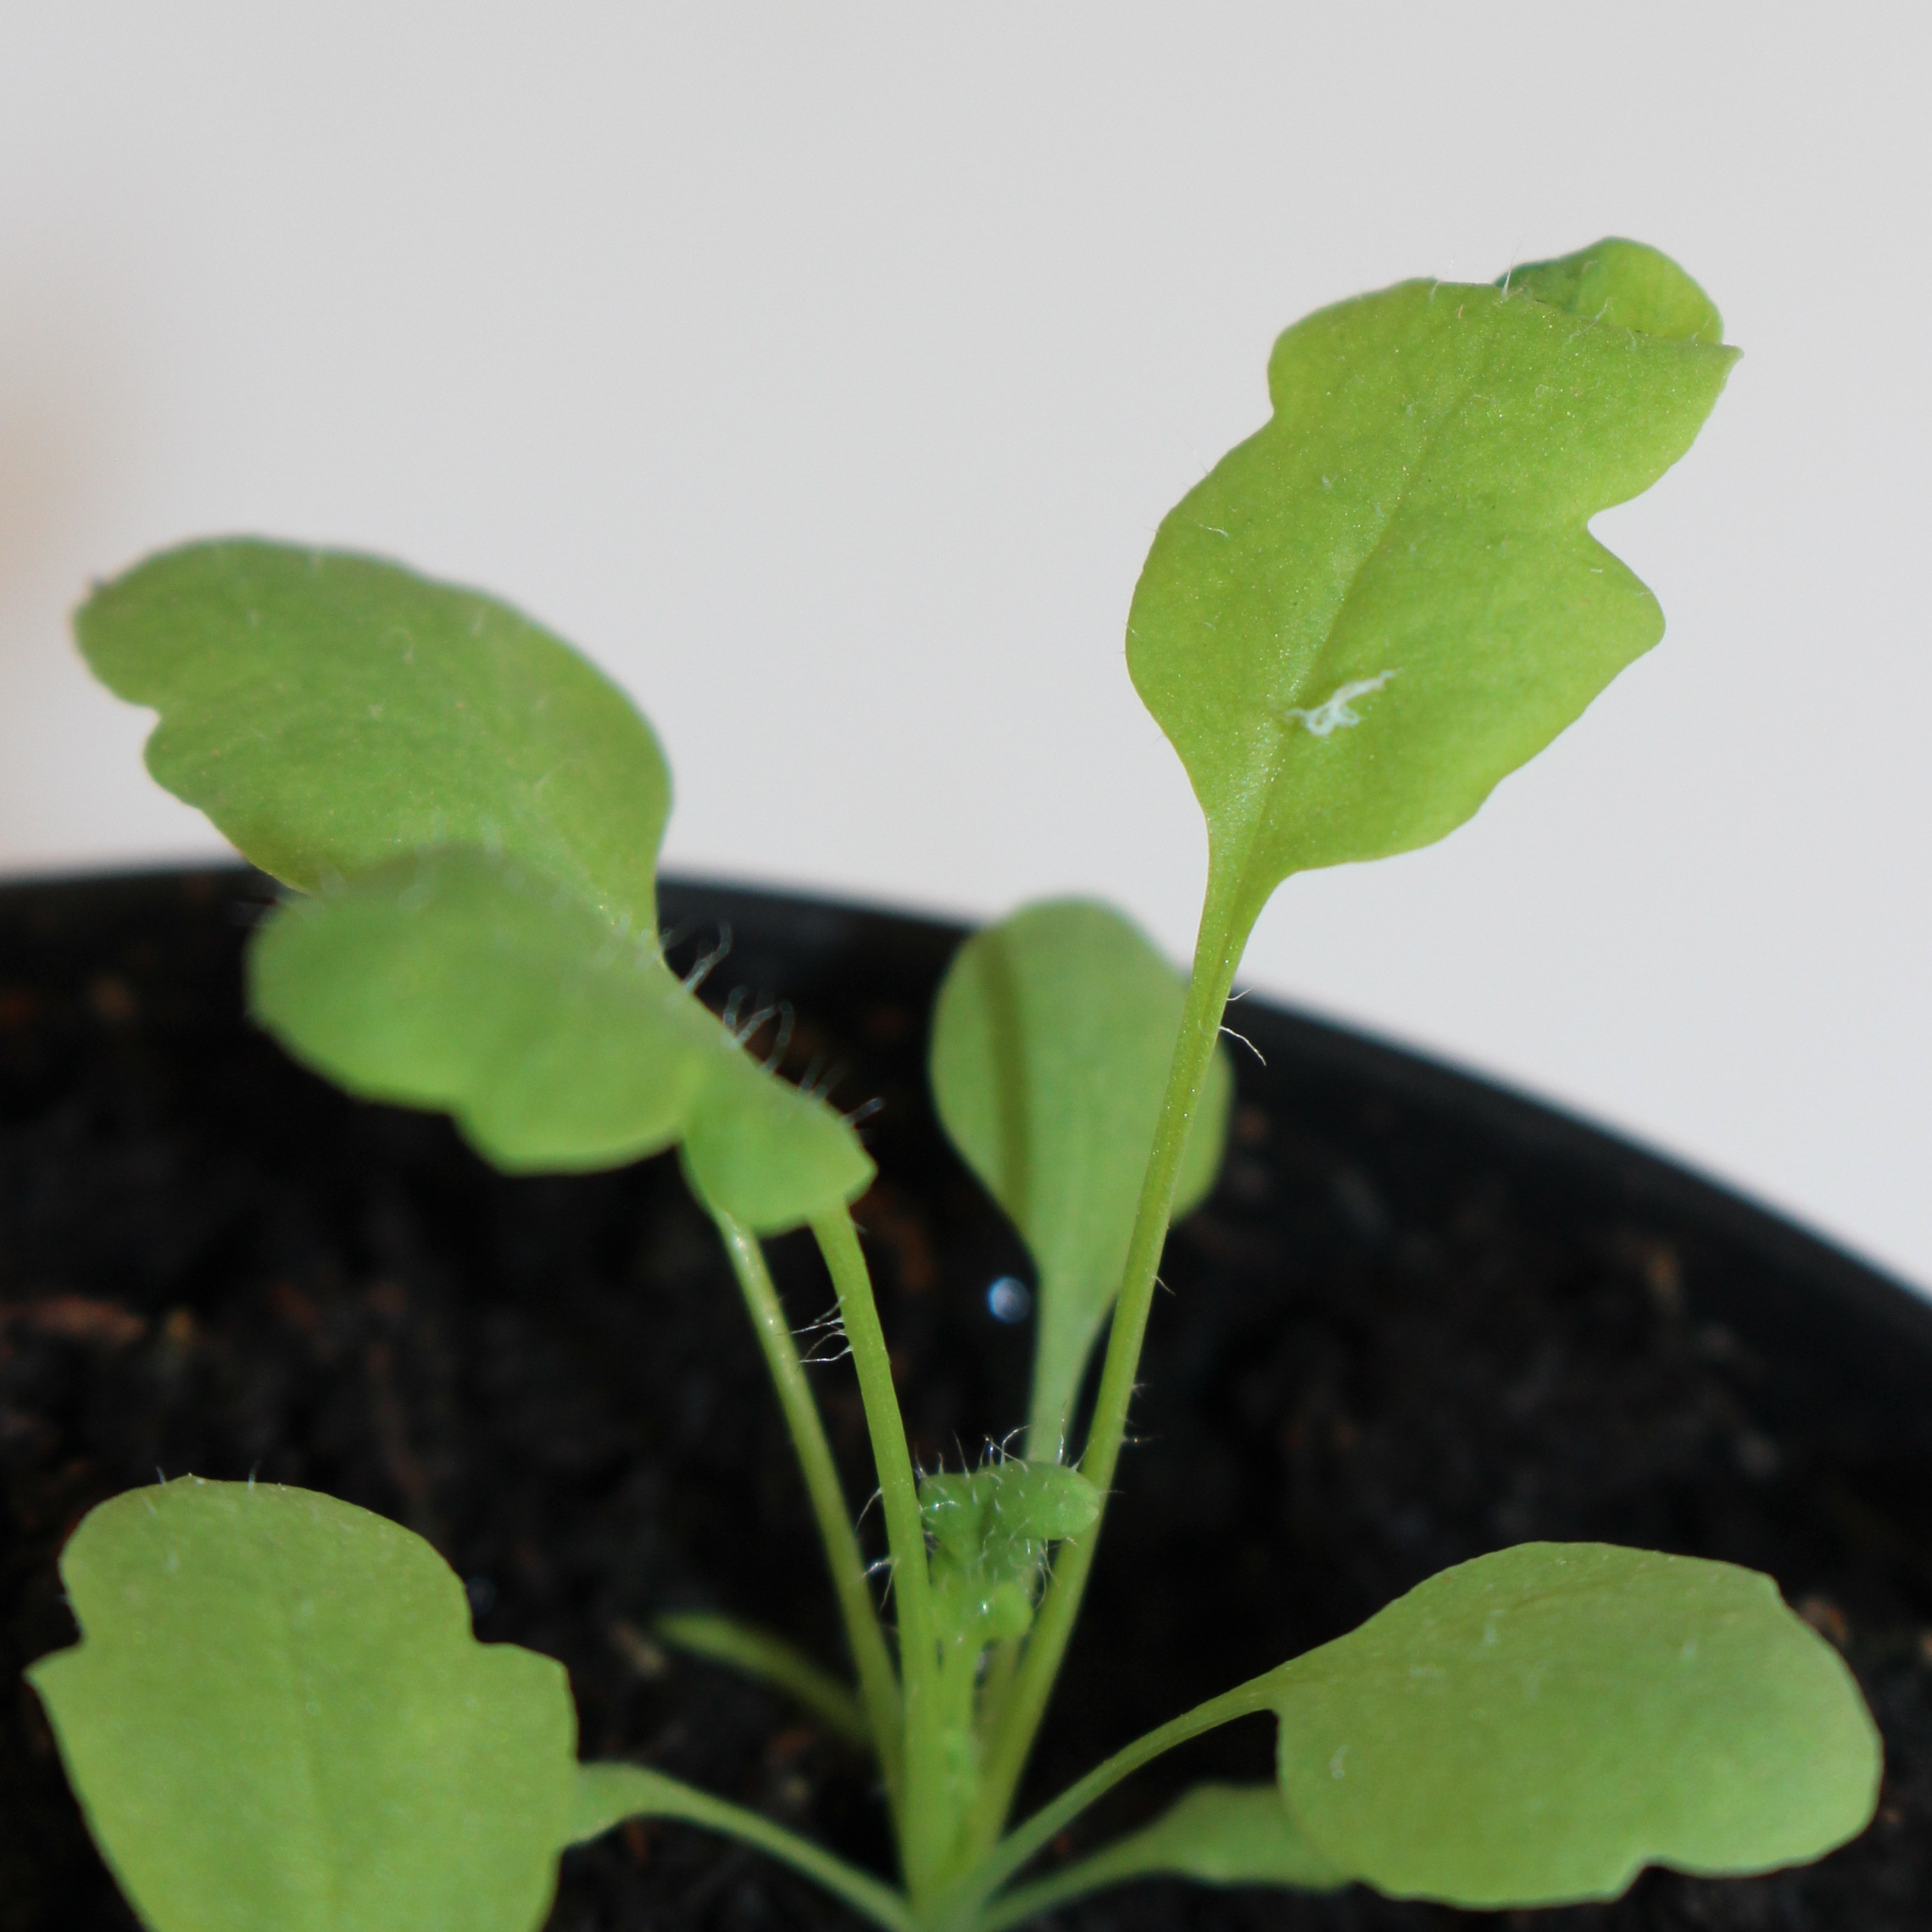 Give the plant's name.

Papaver rhoeas
